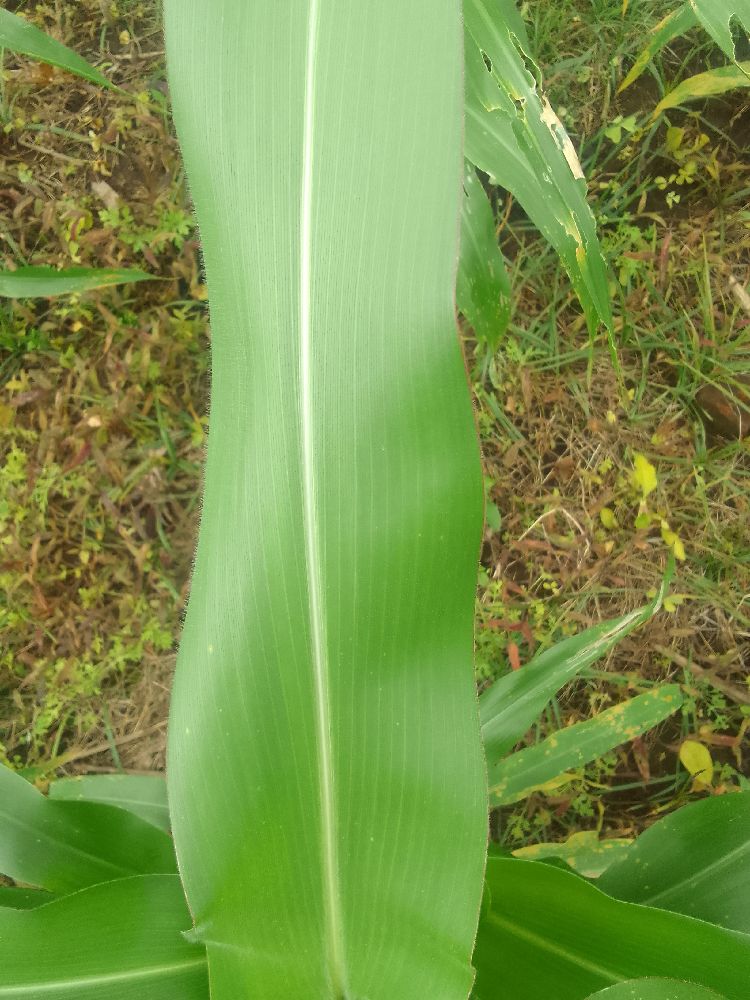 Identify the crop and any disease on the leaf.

maize, healthy
